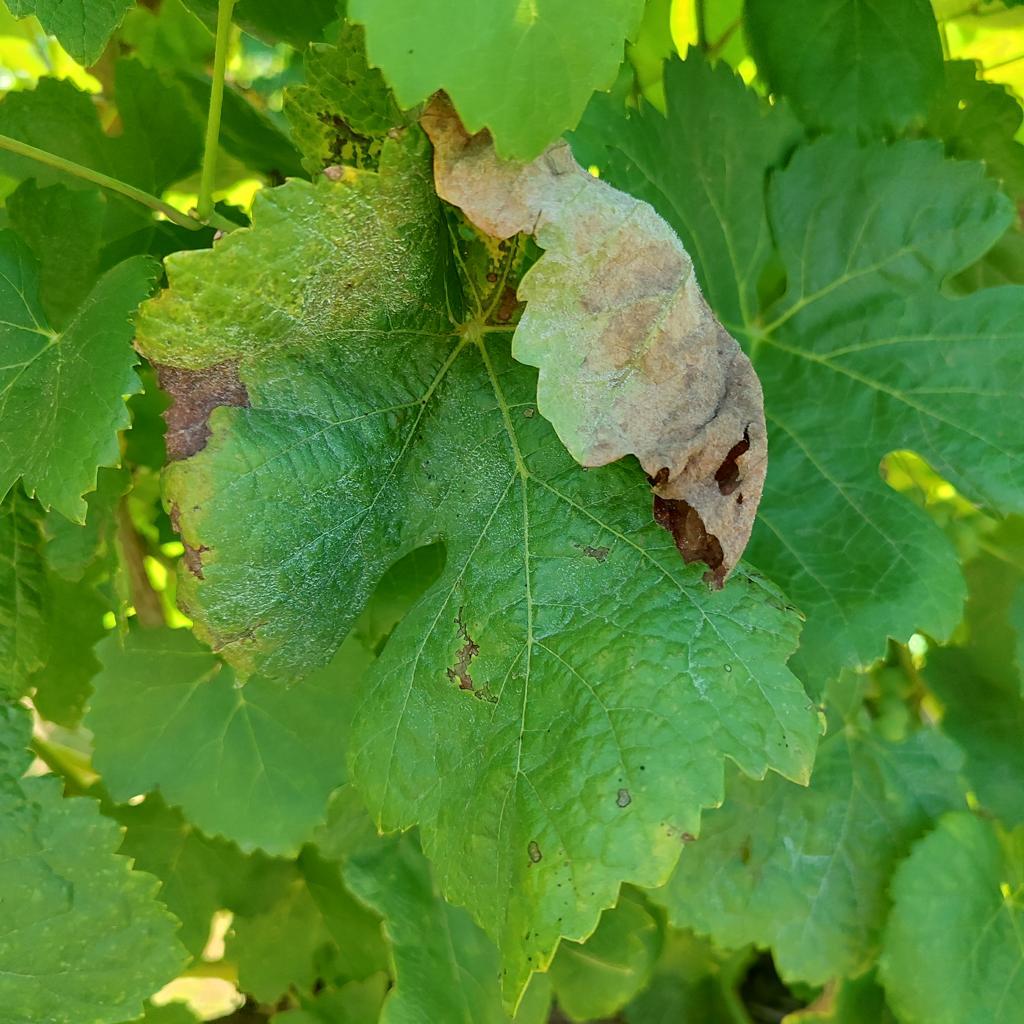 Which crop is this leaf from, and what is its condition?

grapevine, downy mildew
